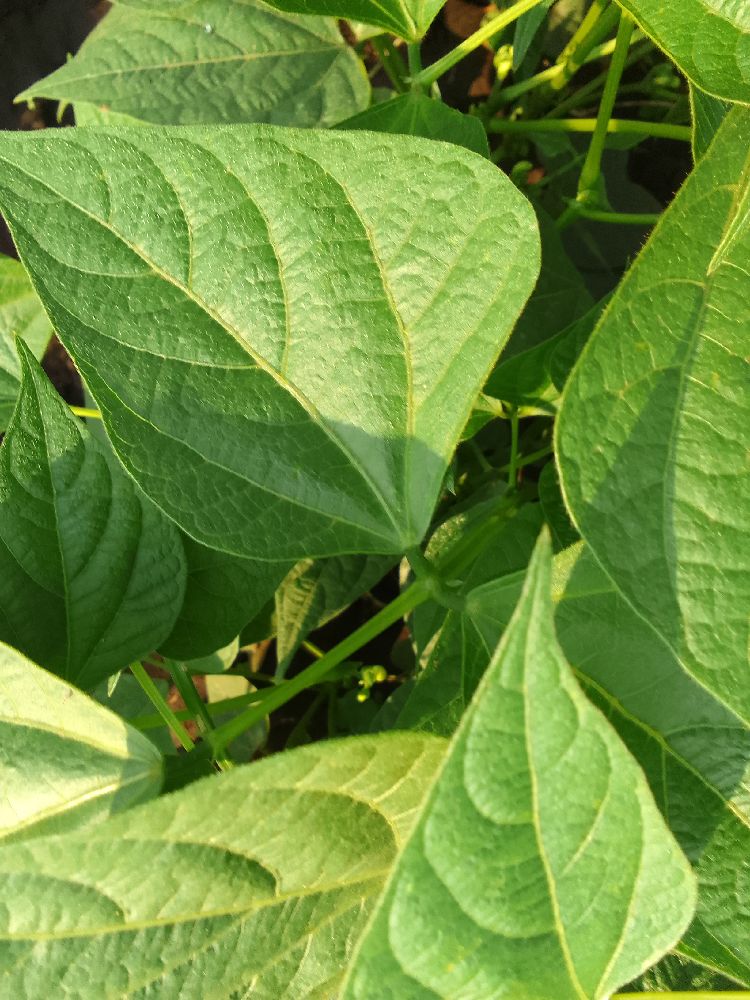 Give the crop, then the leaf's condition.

common bean, healthy
